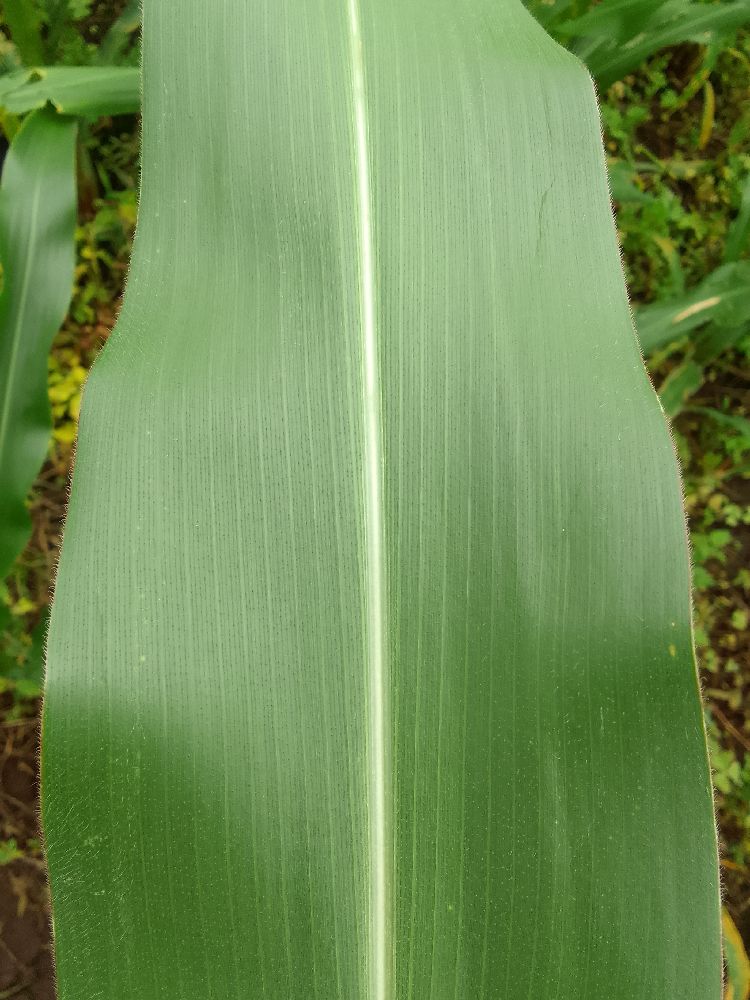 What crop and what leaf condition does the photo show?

maize, healthy
